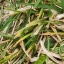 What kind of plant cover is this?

grass
